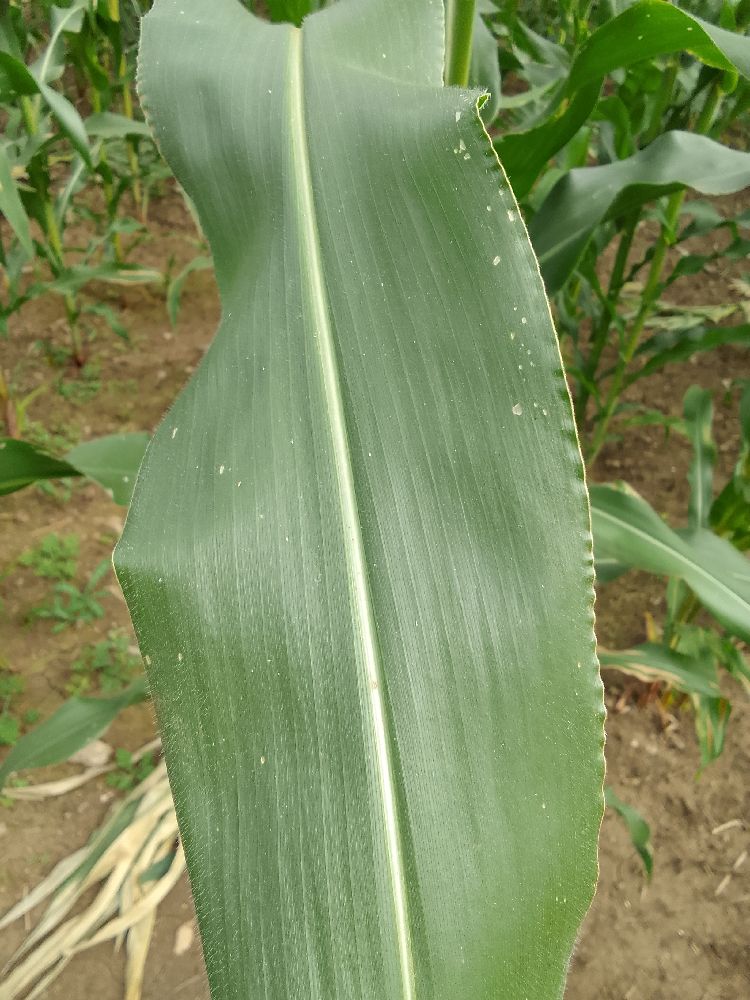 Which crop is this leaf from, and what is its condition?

maize, healthy
